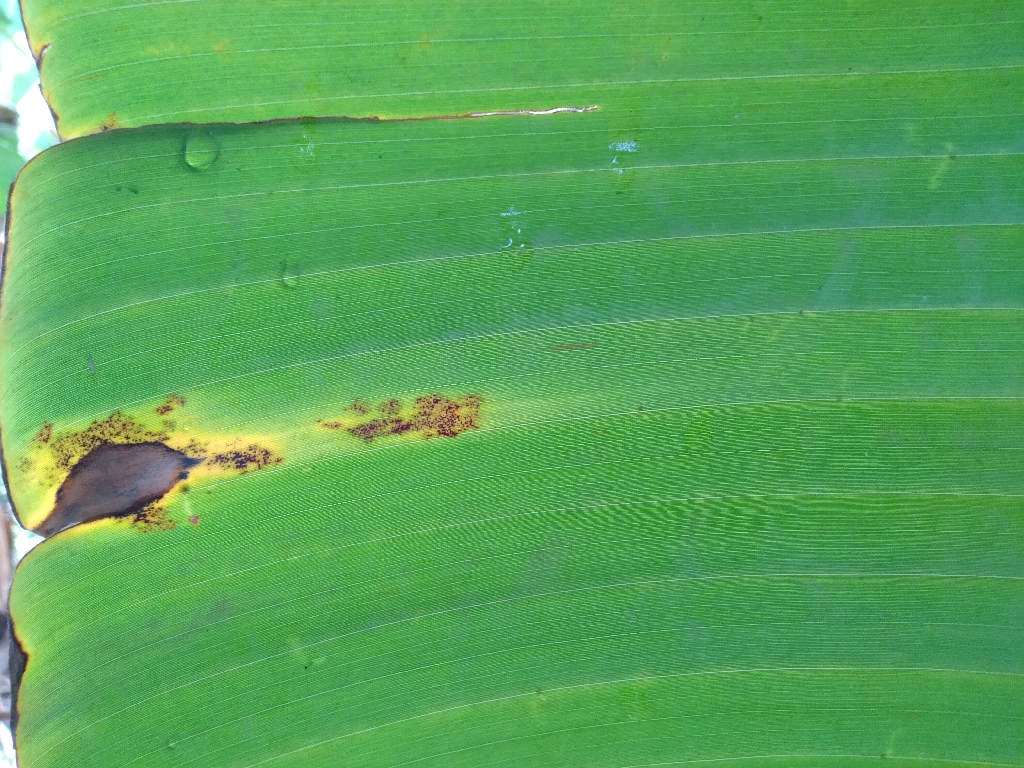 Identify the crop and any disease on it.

banana, black sigatoka
